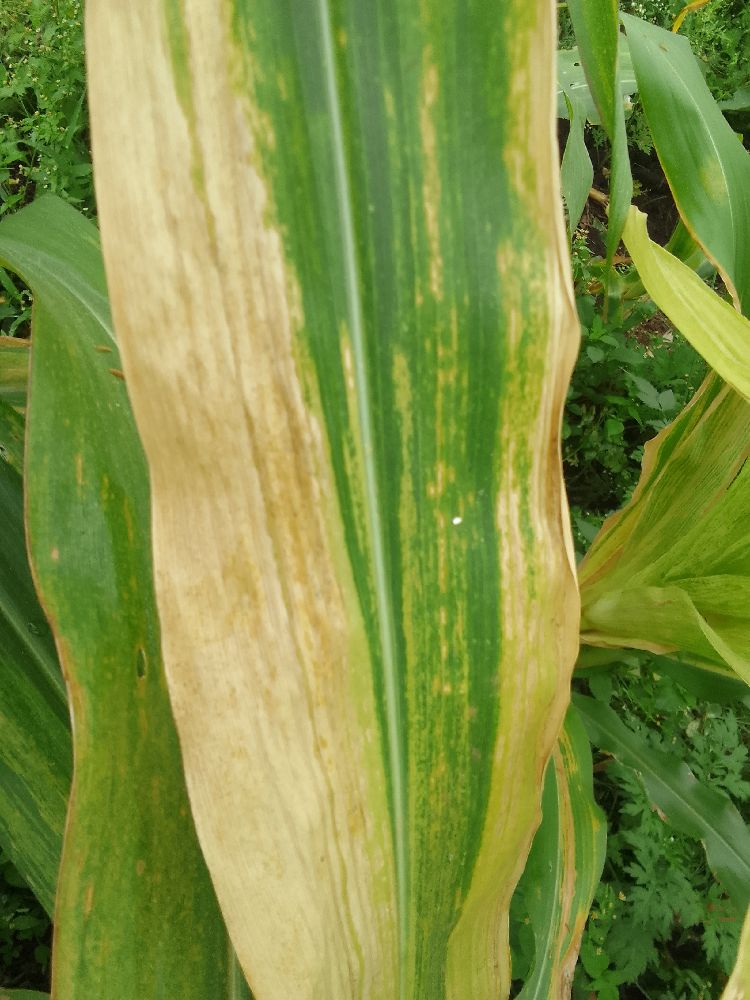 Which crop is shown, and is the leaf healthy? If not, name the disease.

maize, maize lethal necrosis
